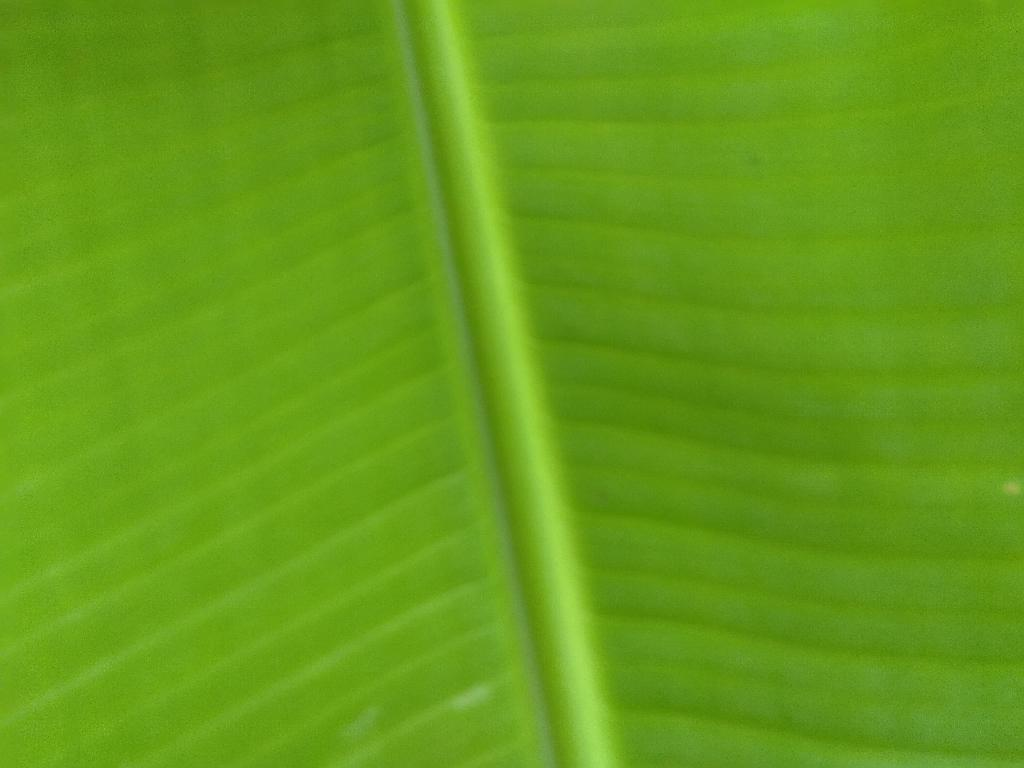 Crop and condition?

banana, healthy
